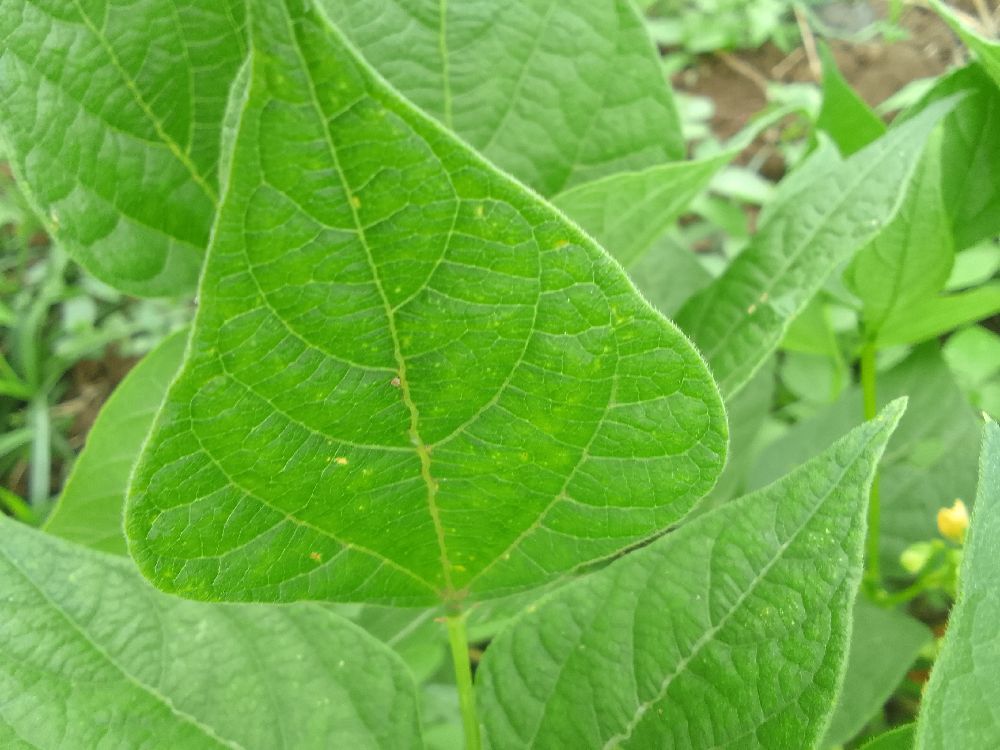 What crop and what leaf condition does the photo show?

common bean, healthy
